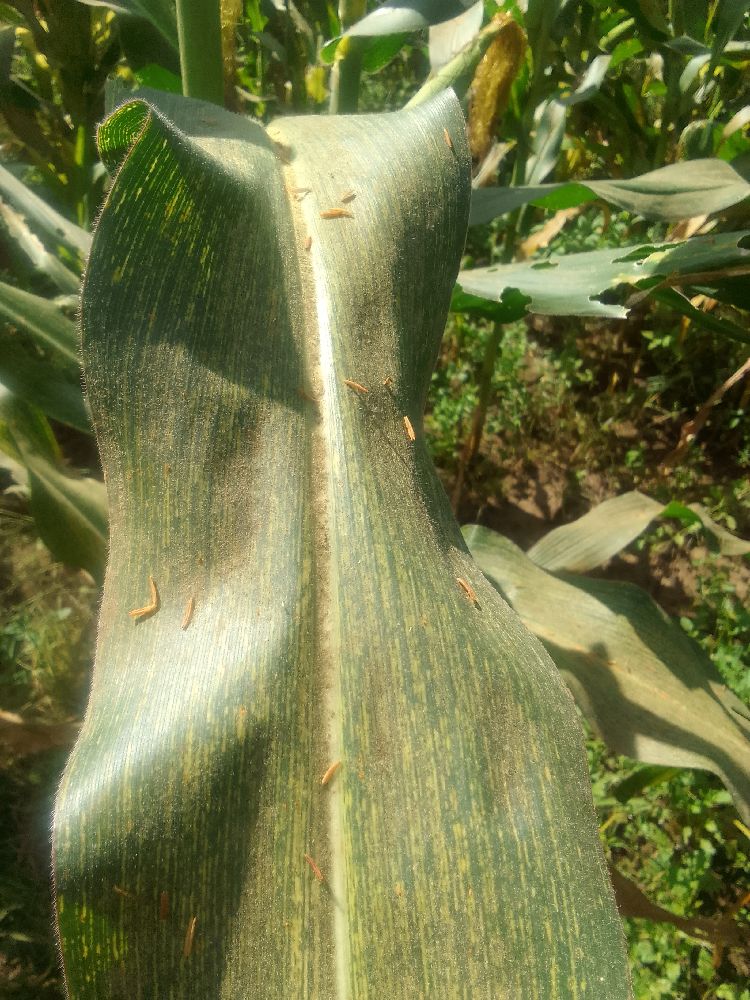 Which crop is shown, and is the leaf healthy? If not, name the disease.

maize, maize streak virus
